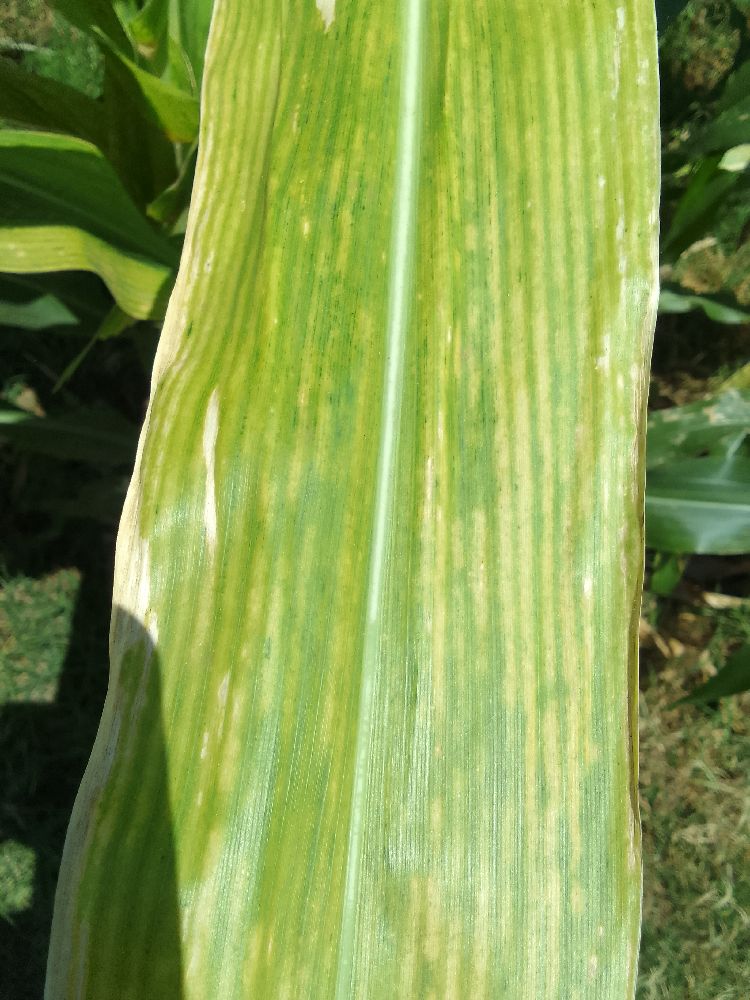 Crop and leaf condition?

maize, maize lethal necrosis
